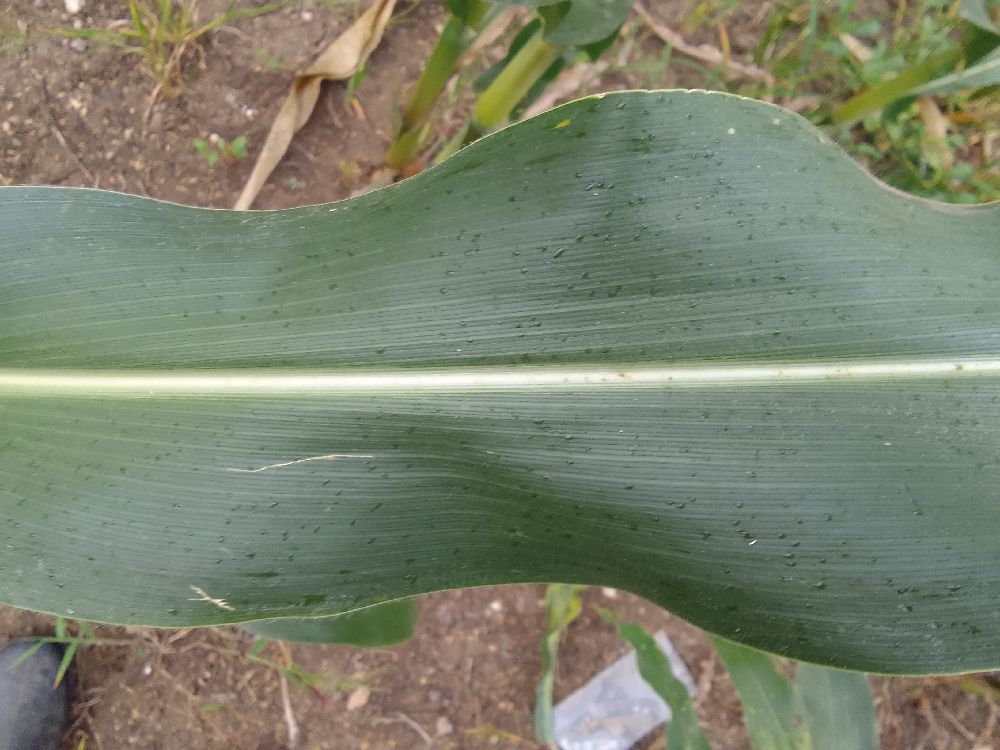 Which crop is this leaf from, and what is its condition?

maize, healthy
